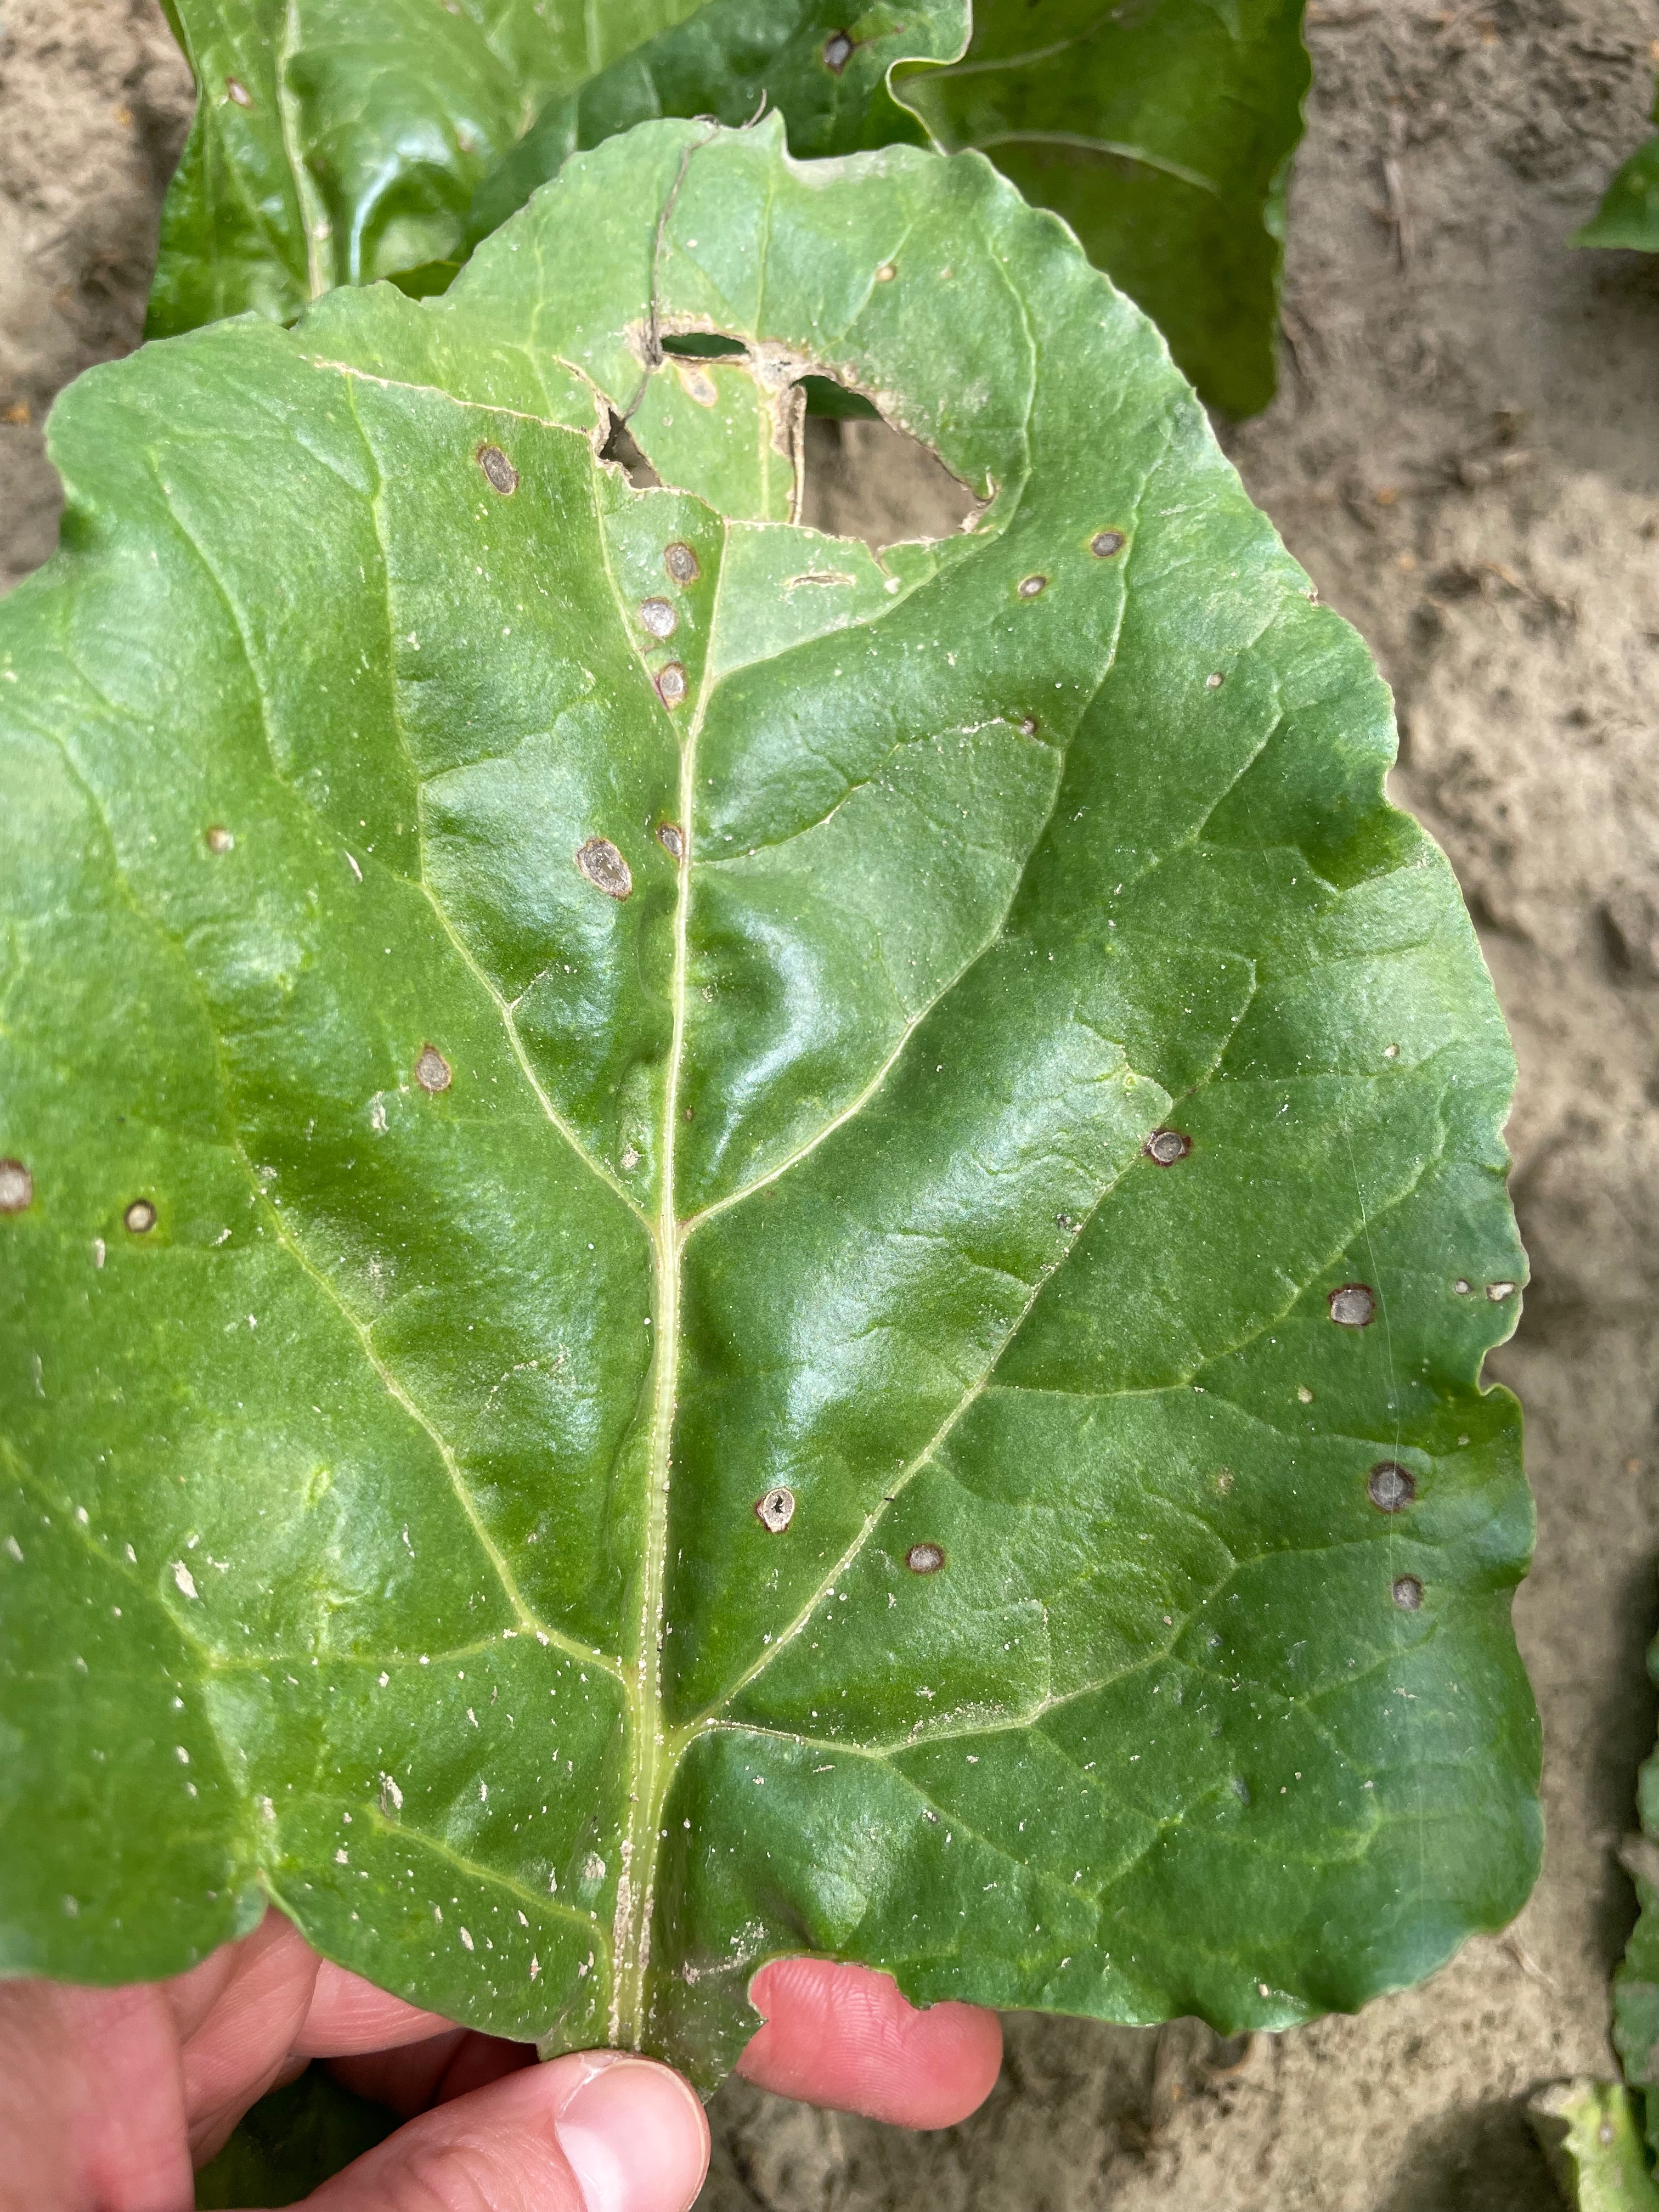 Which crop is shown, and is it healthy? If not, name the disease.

beet, cercospora
